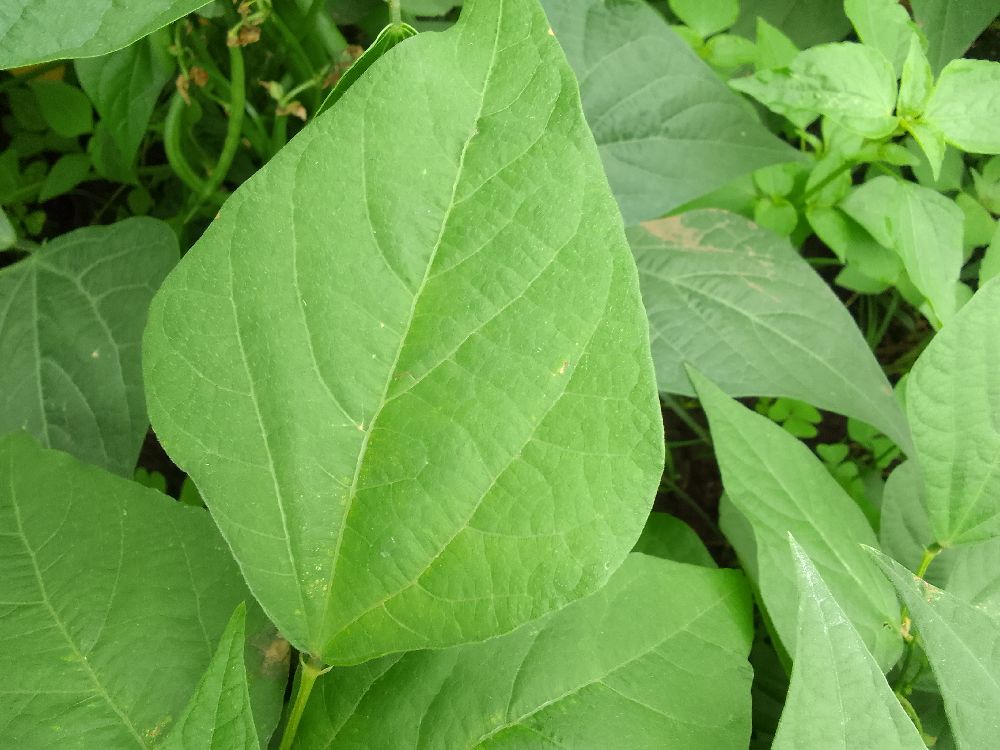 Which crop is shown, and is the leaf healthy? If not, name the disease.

common bean, healthy
